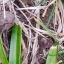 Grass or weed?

grass
